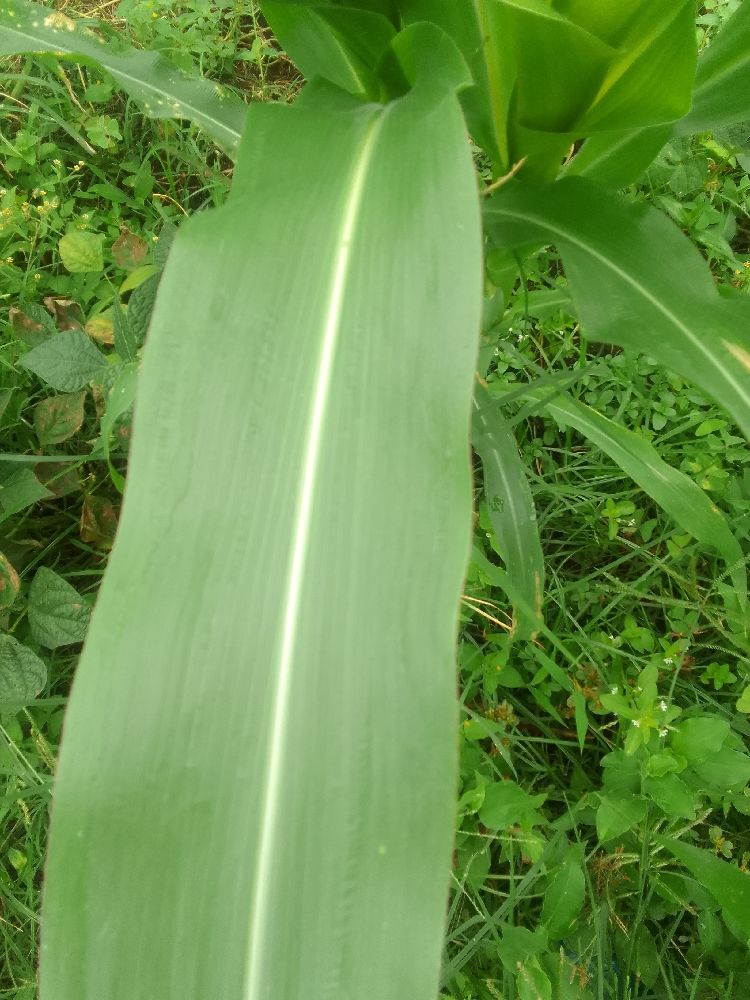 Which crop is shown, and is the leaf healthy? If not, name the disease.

maize, healthy
